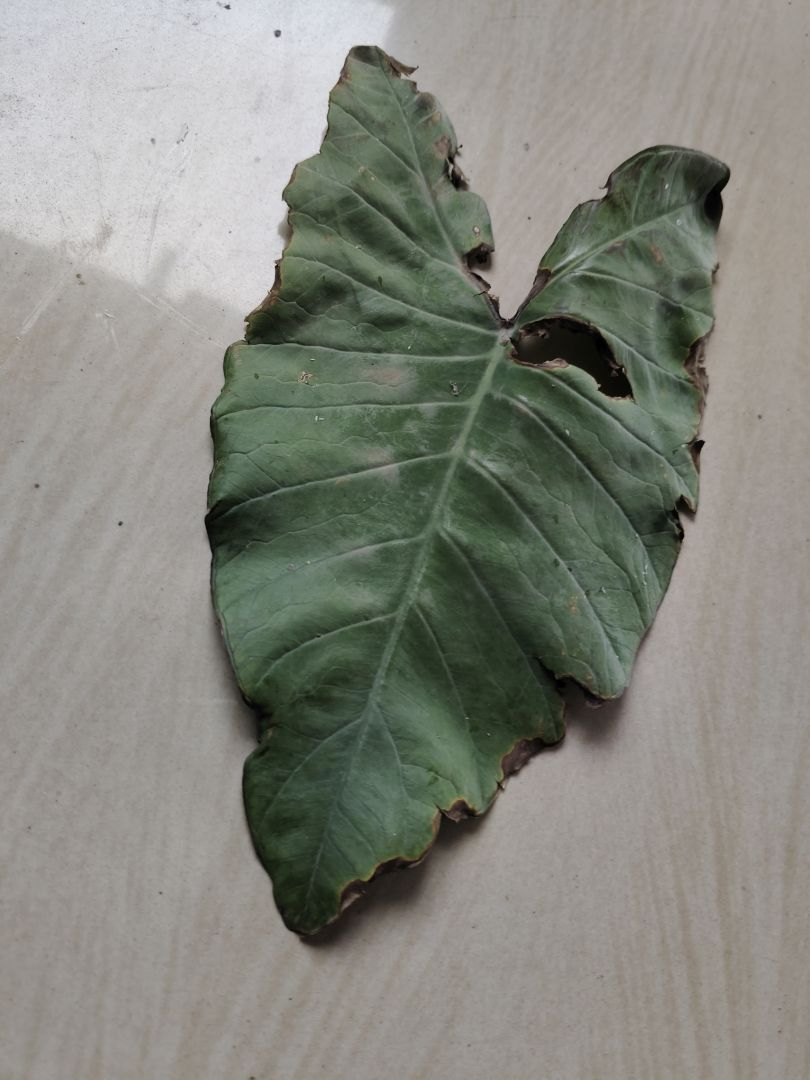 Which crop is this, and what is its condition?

taro, leaf blight
